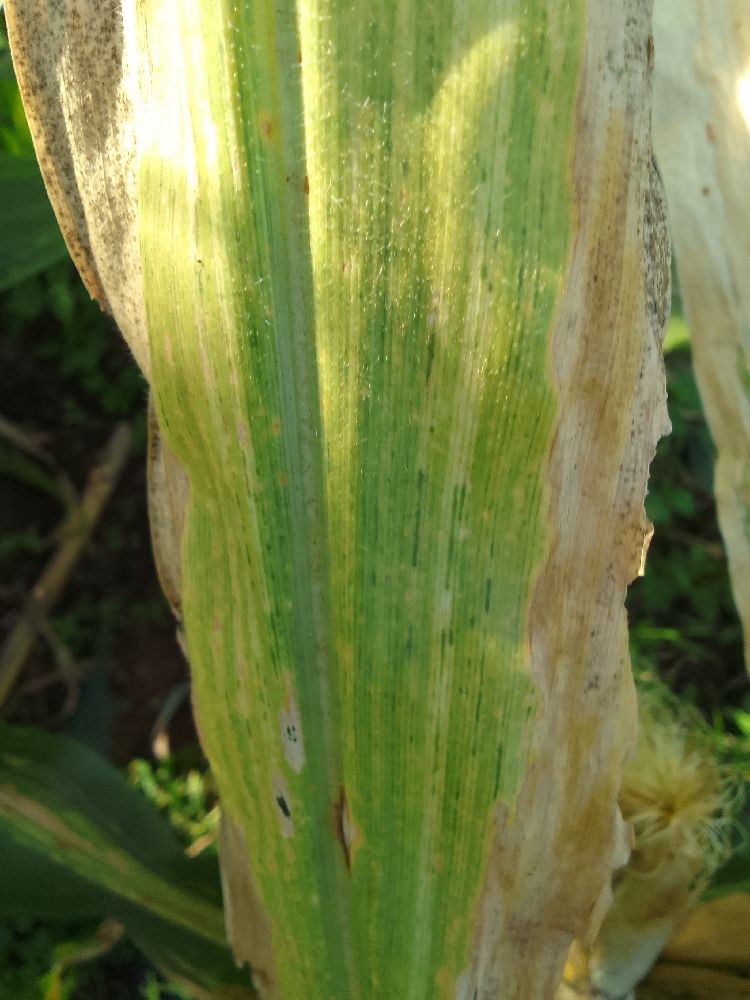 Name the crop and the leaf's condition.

maize, maize lethal necrosis
